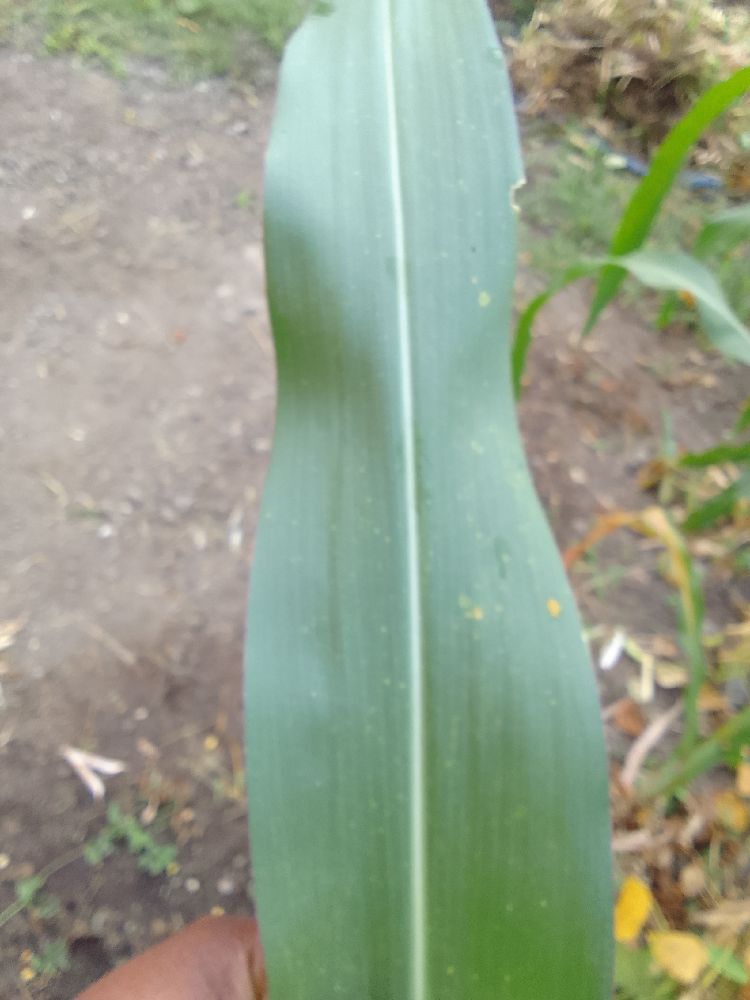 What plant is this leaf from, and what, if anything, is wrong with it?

maize, healthy
